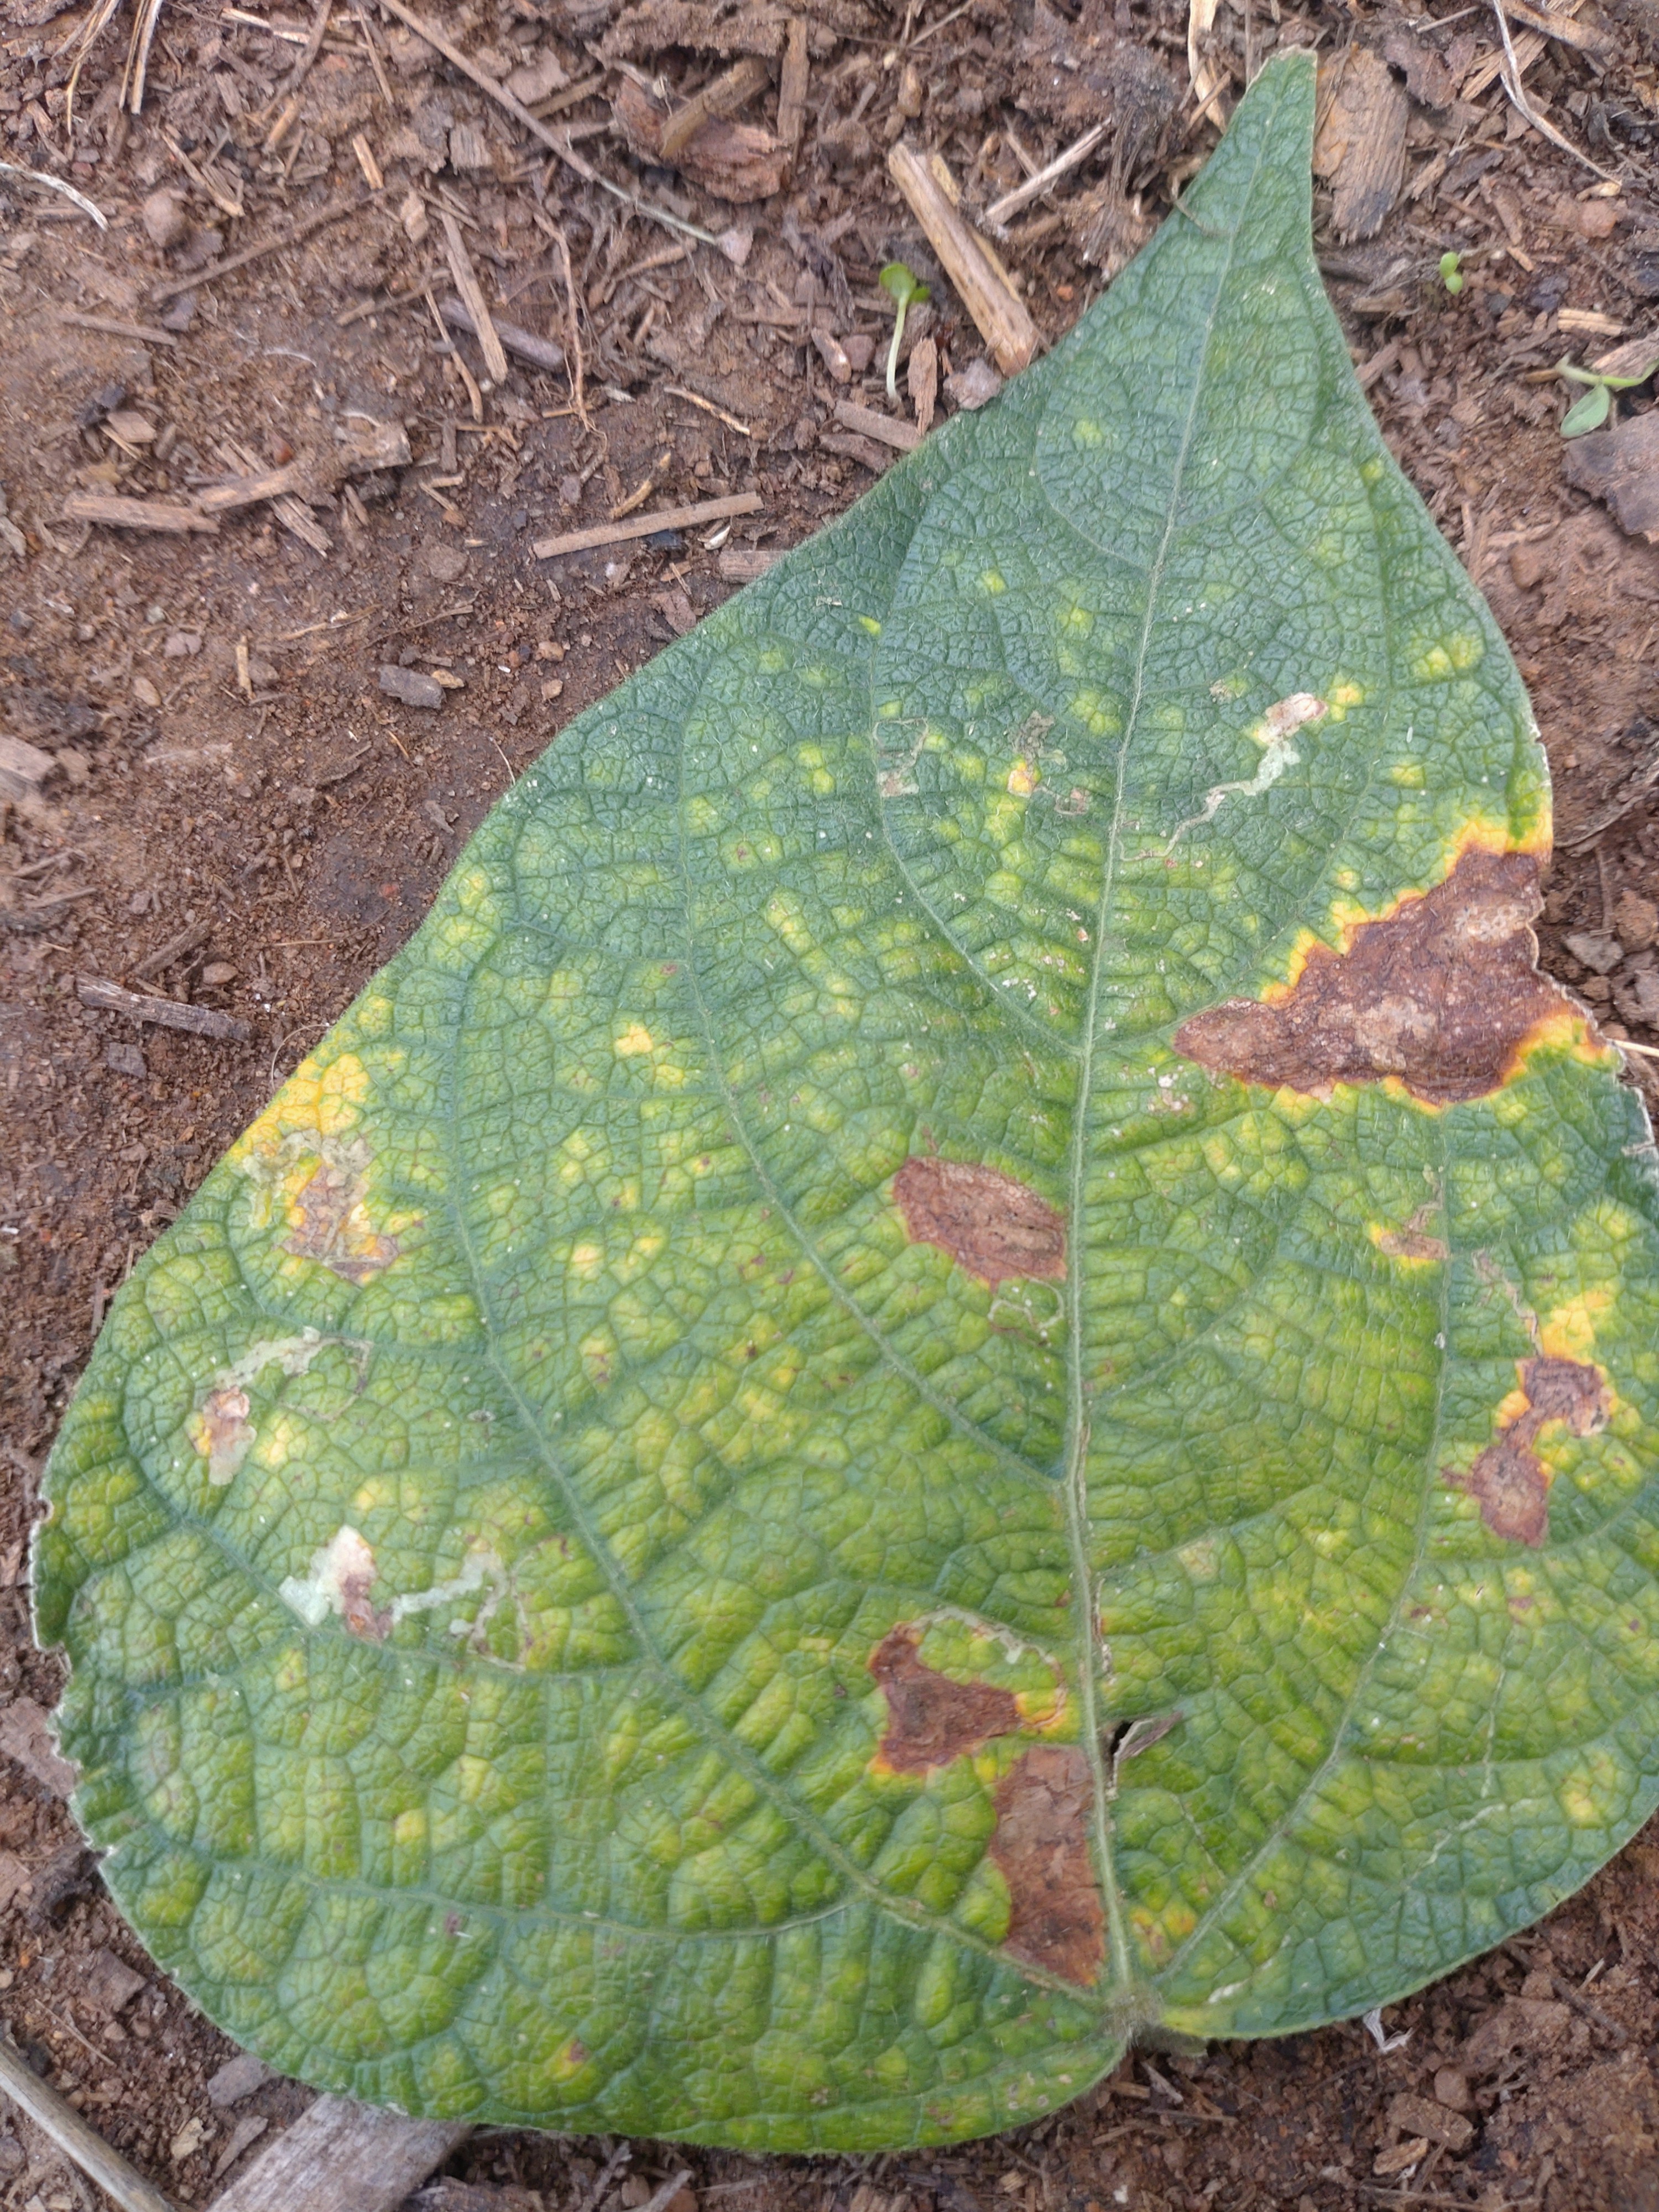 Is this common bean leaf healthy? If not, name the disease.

rust
